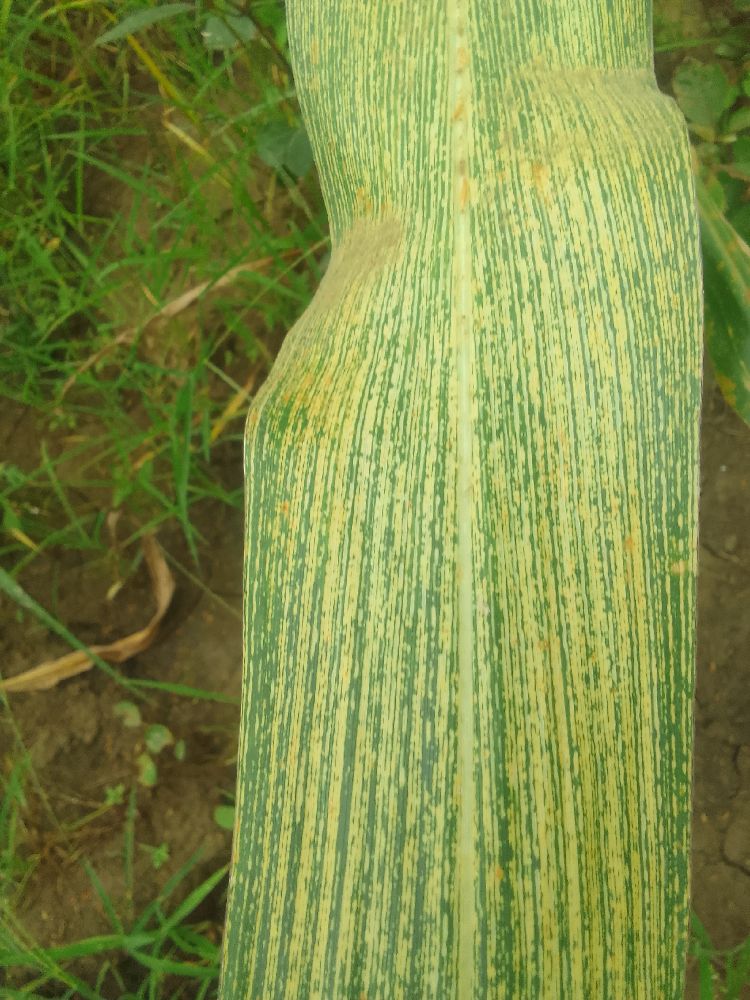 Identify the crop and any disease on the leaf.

maize, maize streak virus
